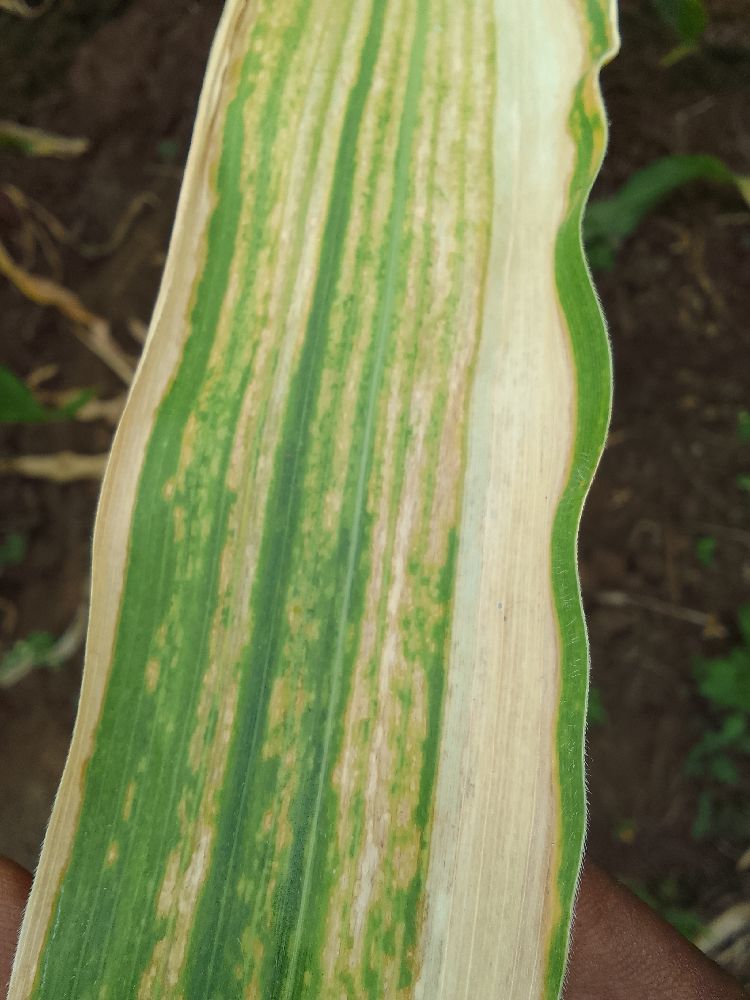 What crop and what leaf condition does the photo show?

maize, maize lethal necrosis
